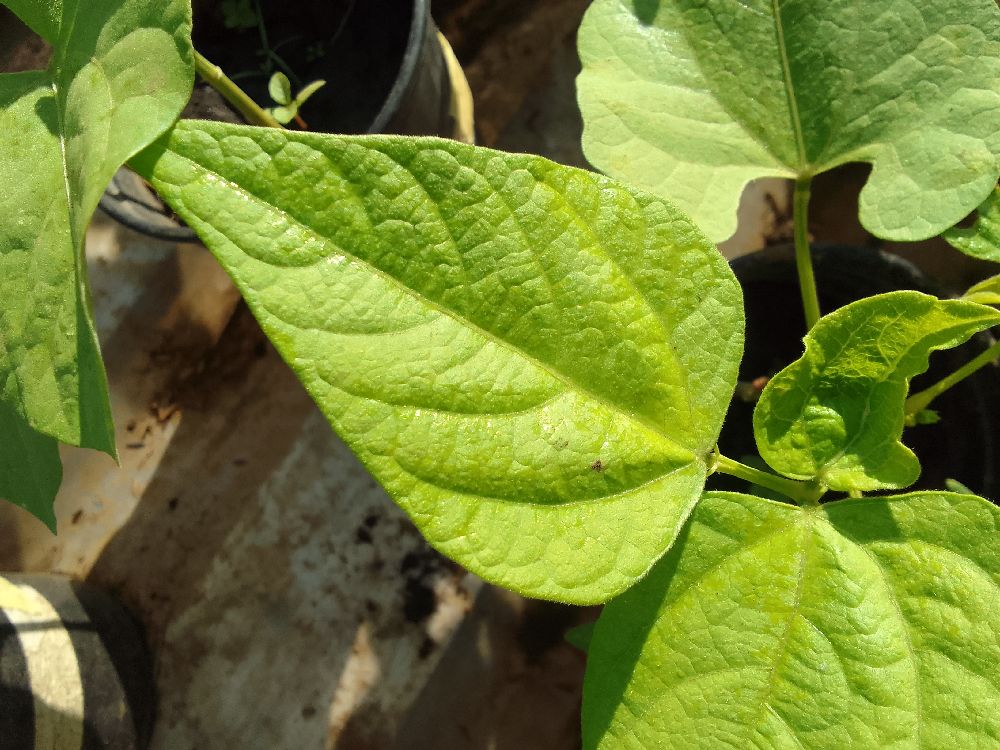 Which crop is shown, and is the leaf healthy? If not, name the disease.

common bean, healthy
